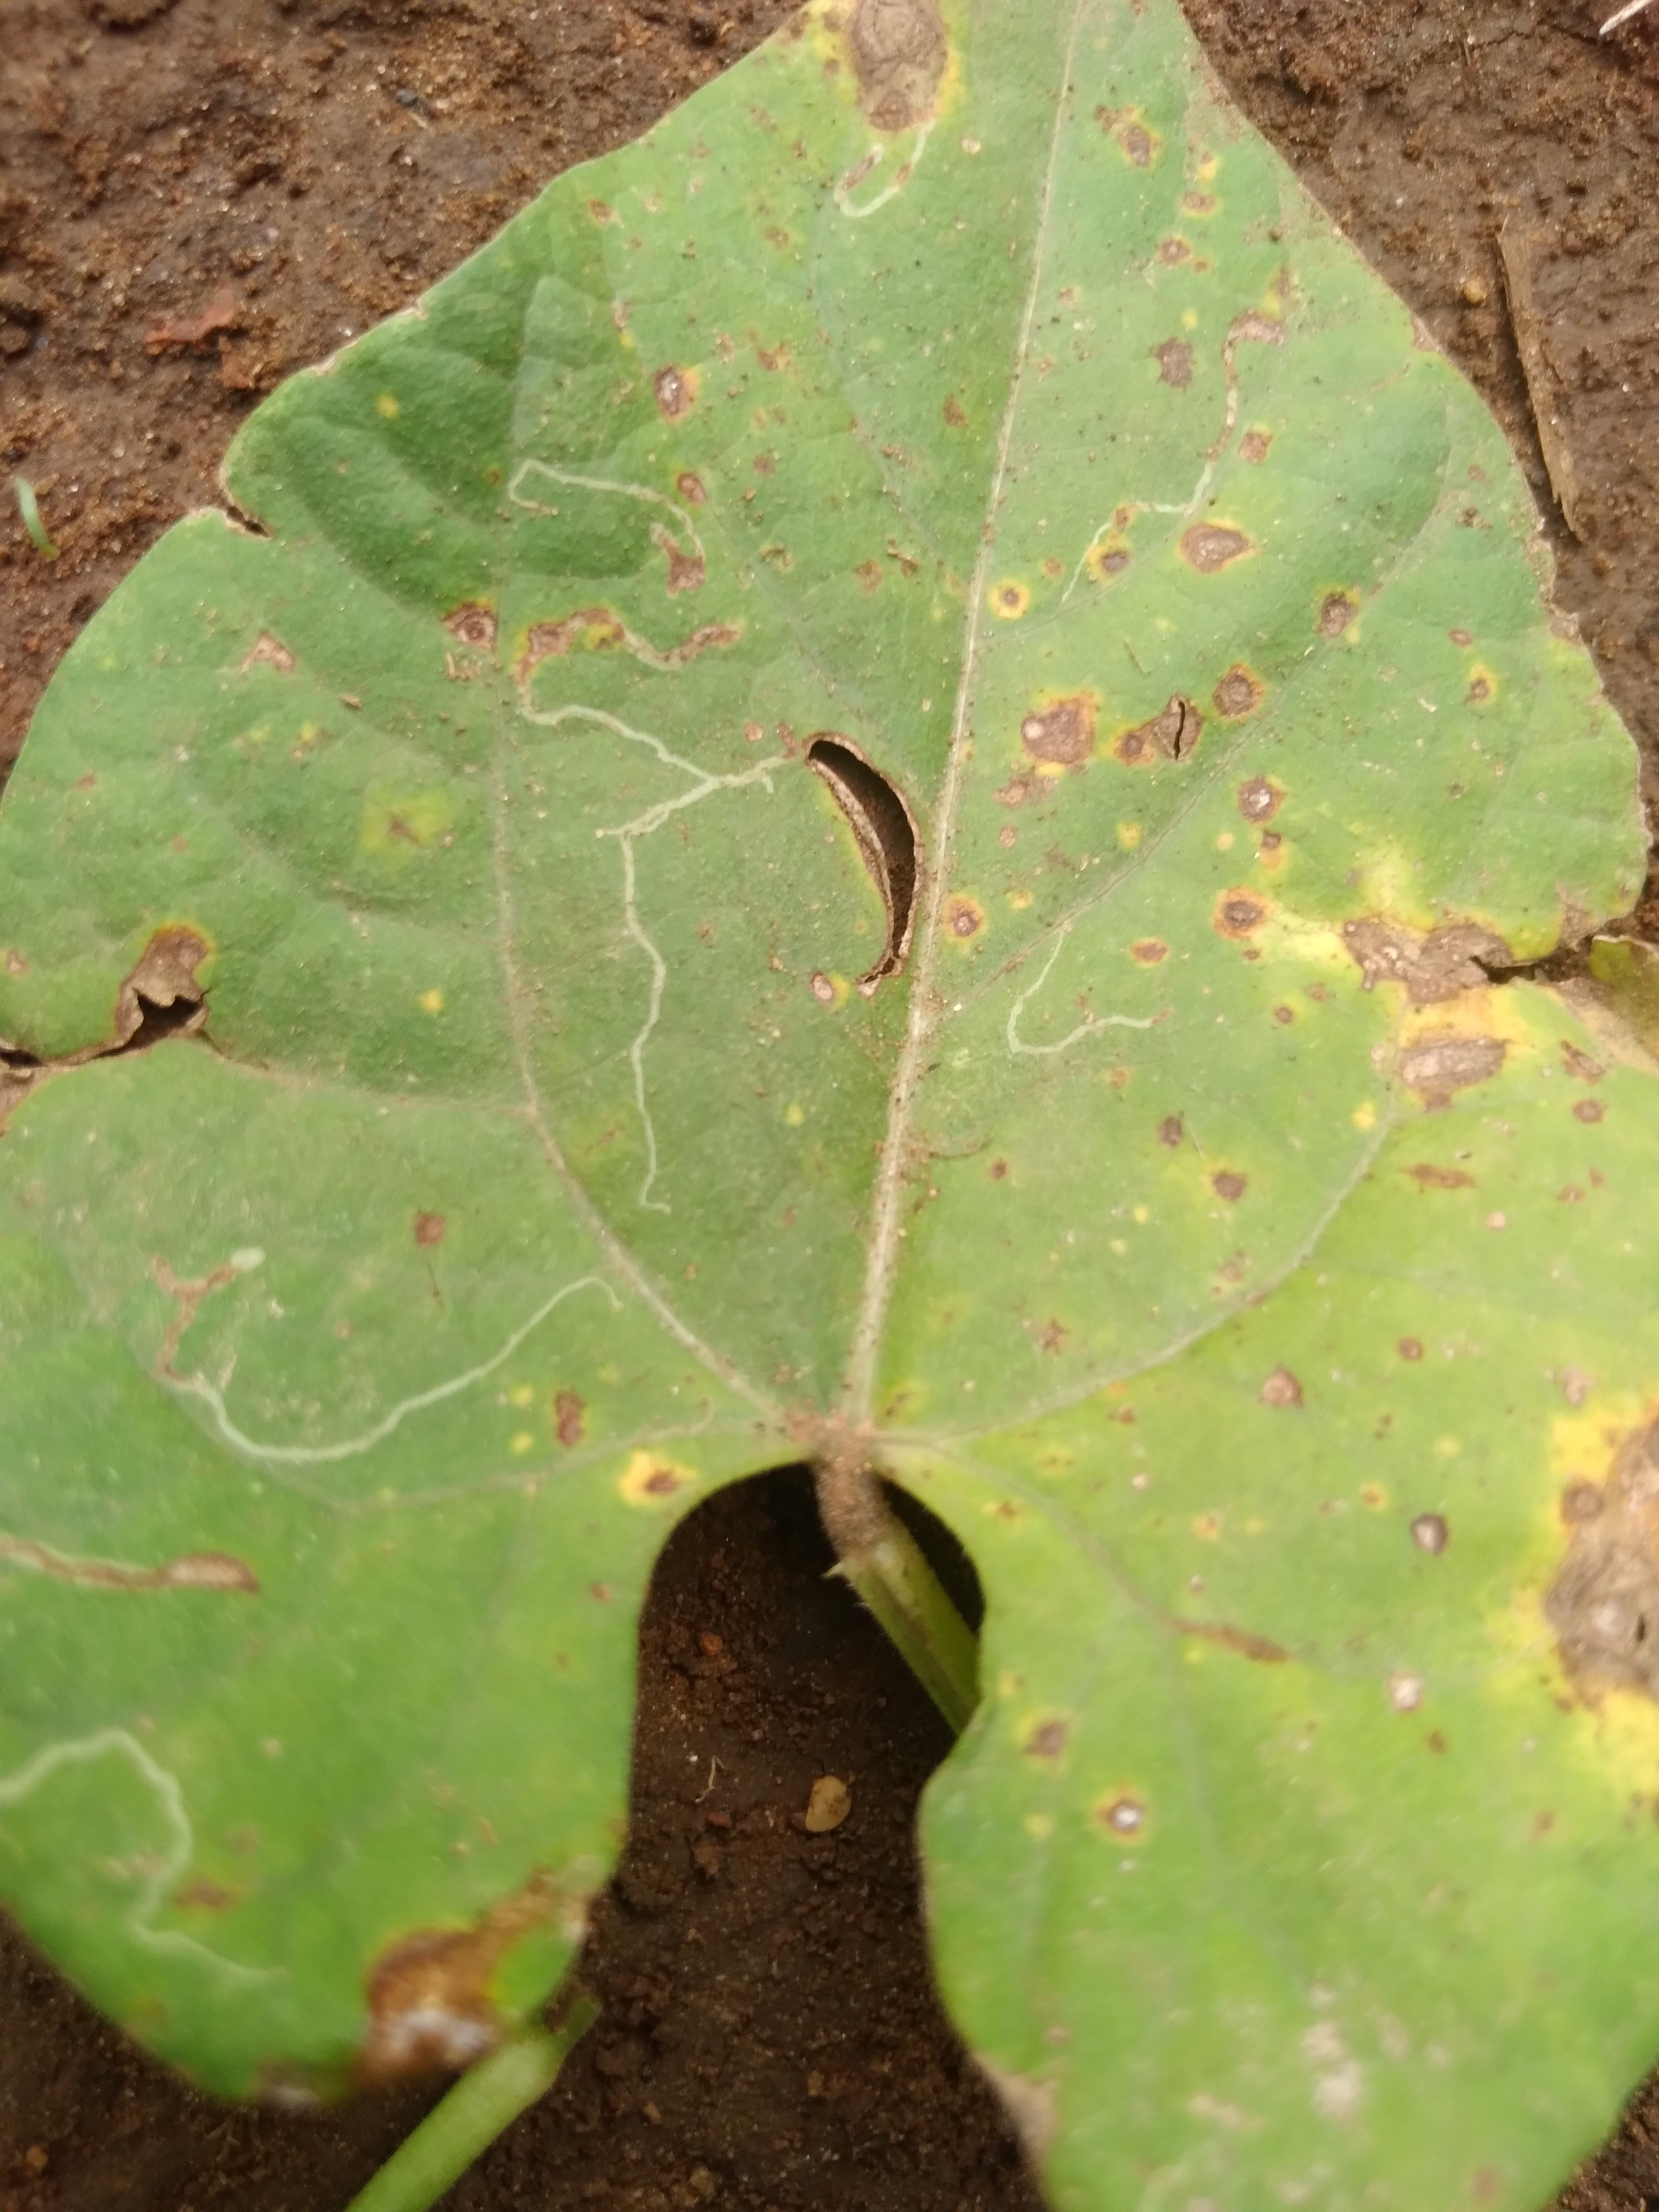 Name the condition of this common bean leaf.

rust
